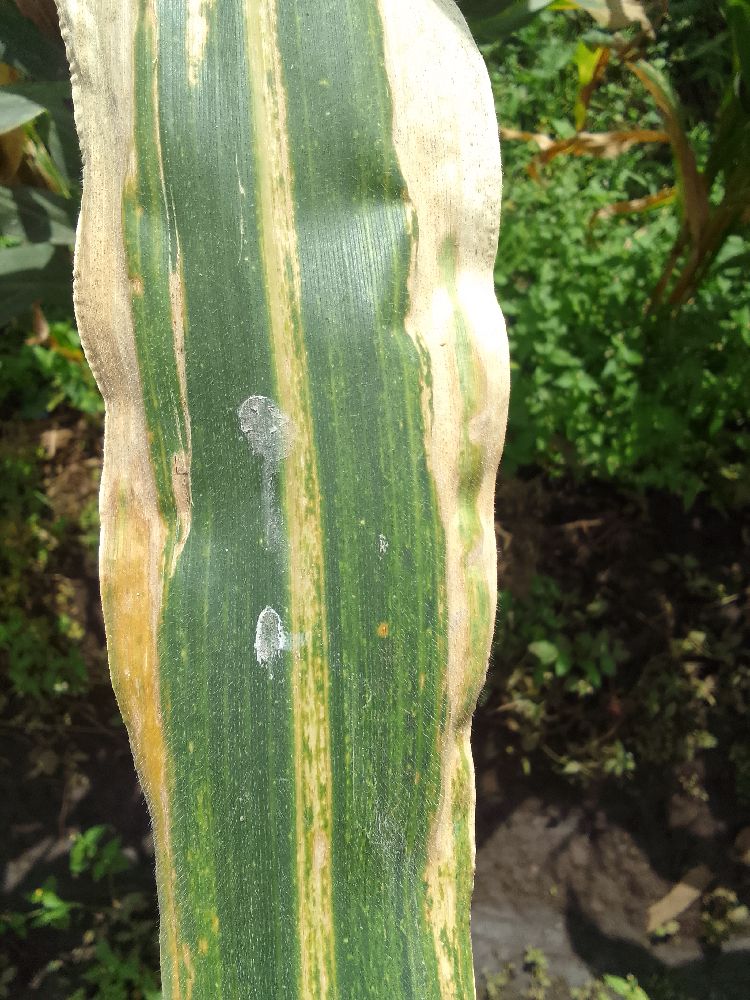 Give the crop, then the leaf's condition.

maize, maize lethal necrosis
